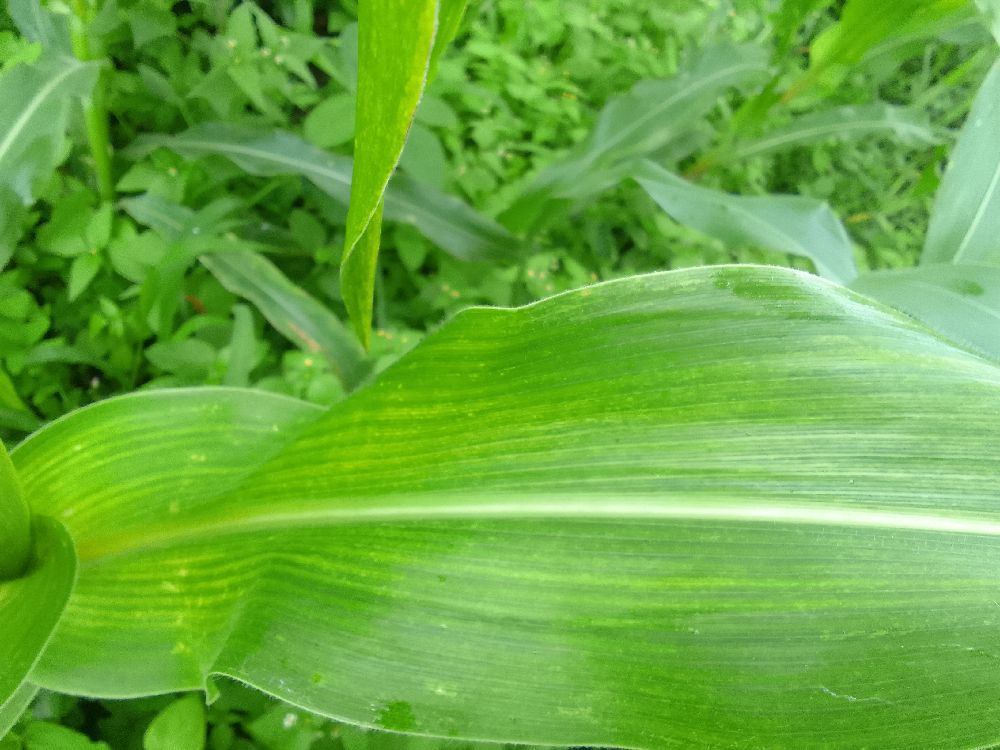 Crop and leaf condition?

maize, maize lethal necrosis
